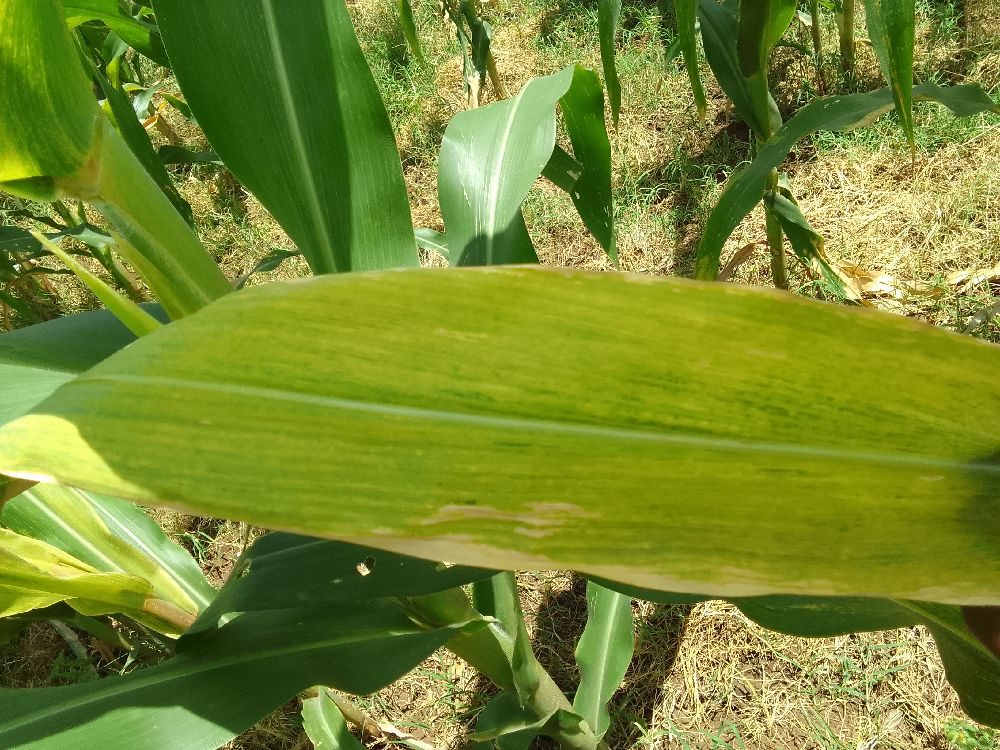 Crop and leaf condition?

maize, maize lethal necrosis
